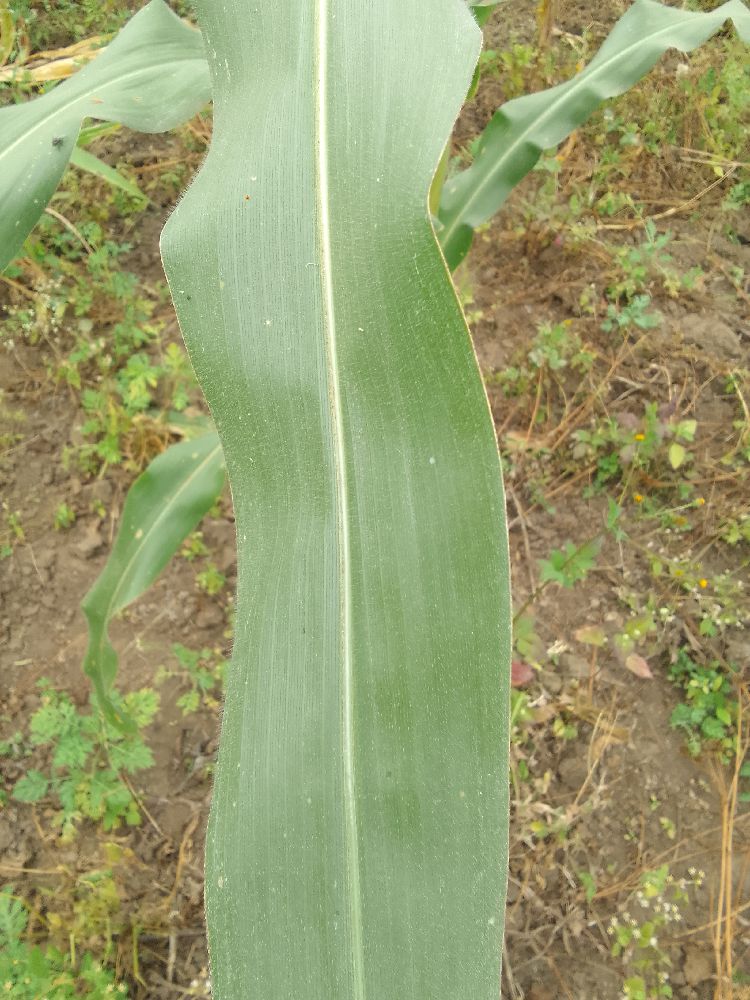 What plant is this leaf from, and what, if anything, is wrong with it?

maize, healthy
